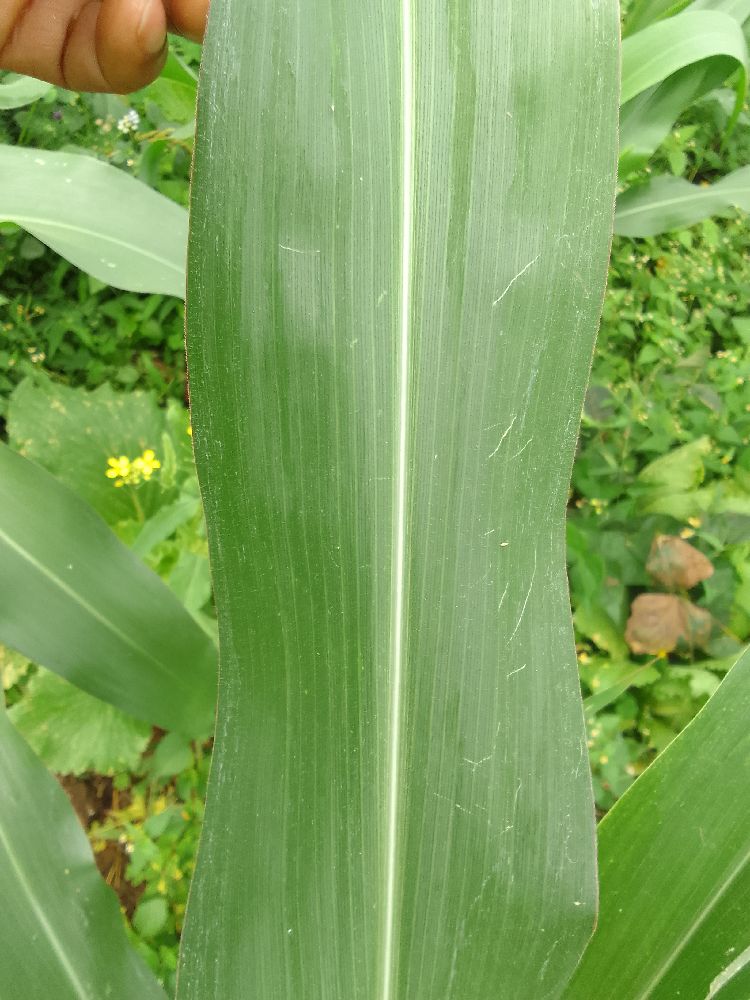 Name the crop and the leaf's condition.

maize, healthy
